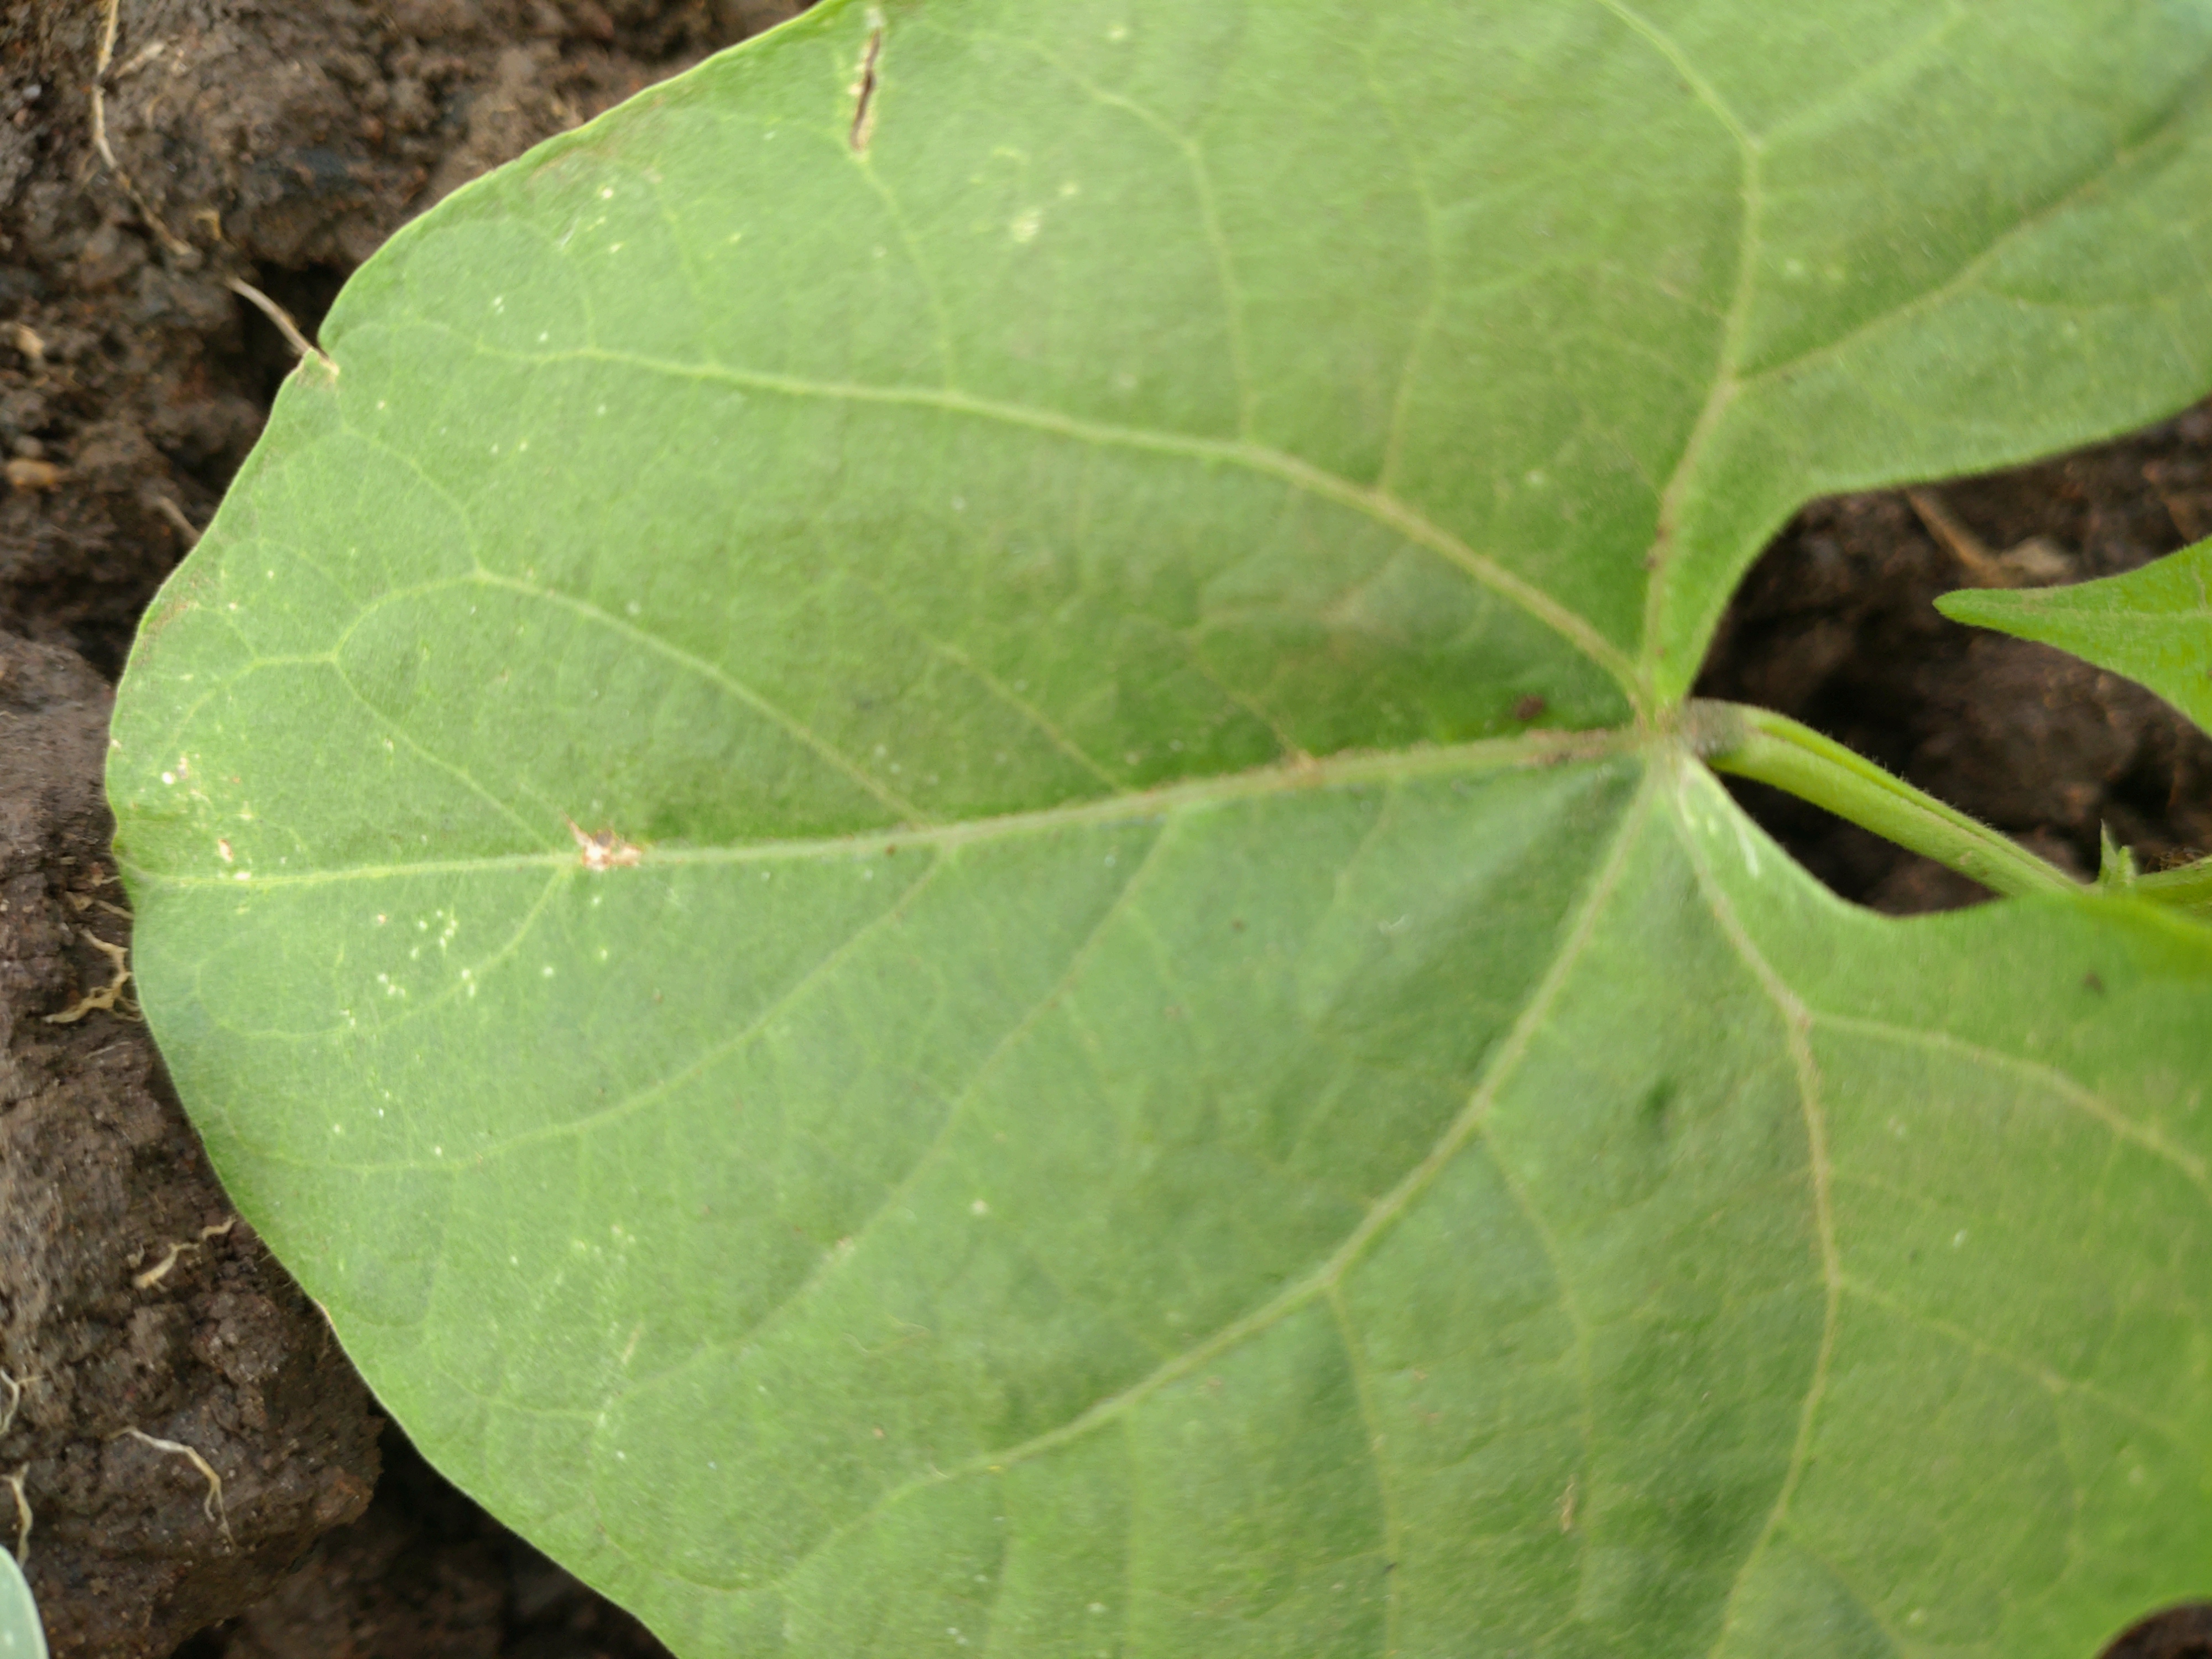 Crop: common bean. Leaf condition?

healthy
